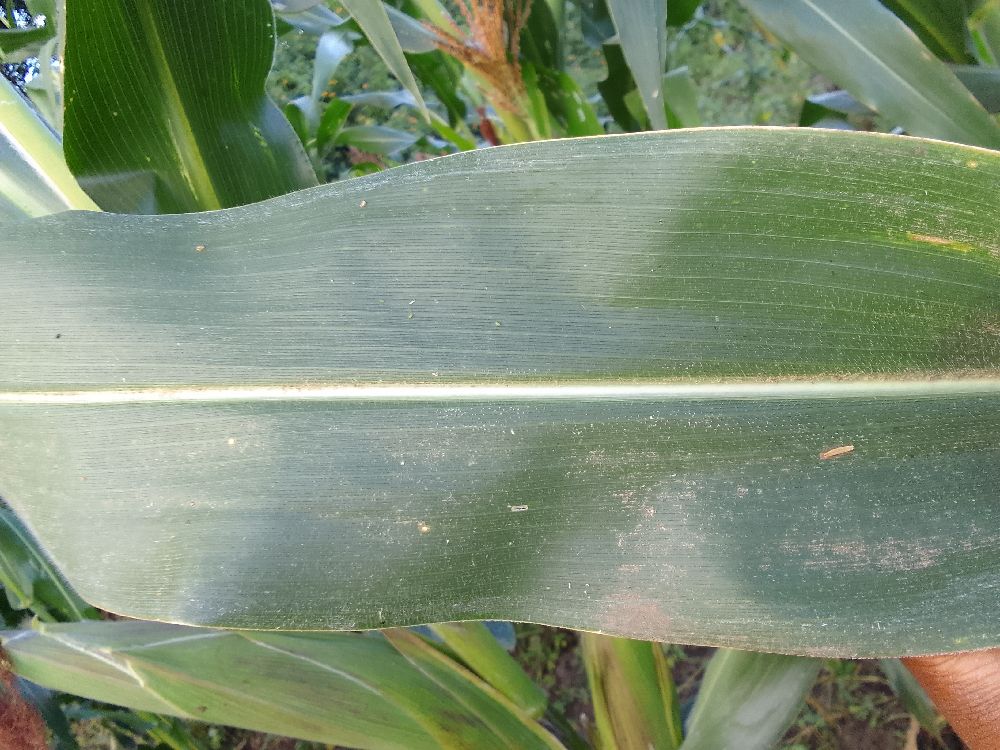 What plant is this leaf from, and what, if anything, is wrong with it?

maize, healthy
